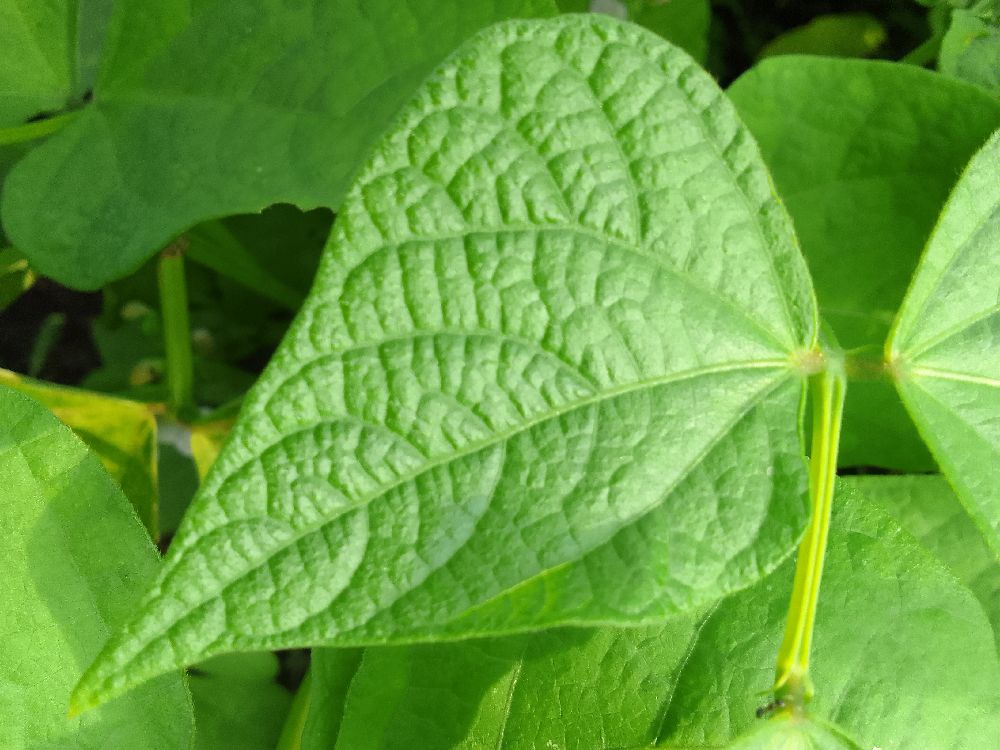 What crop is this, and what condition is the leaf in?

common bean, healthy
